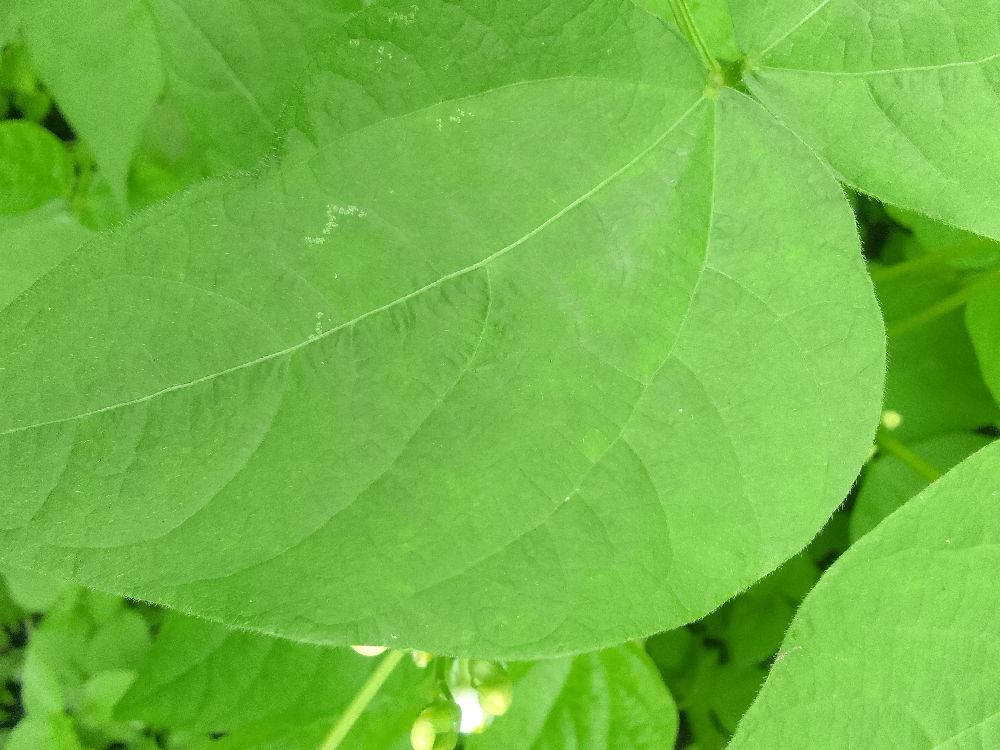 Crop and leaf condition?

common bean, healthy
